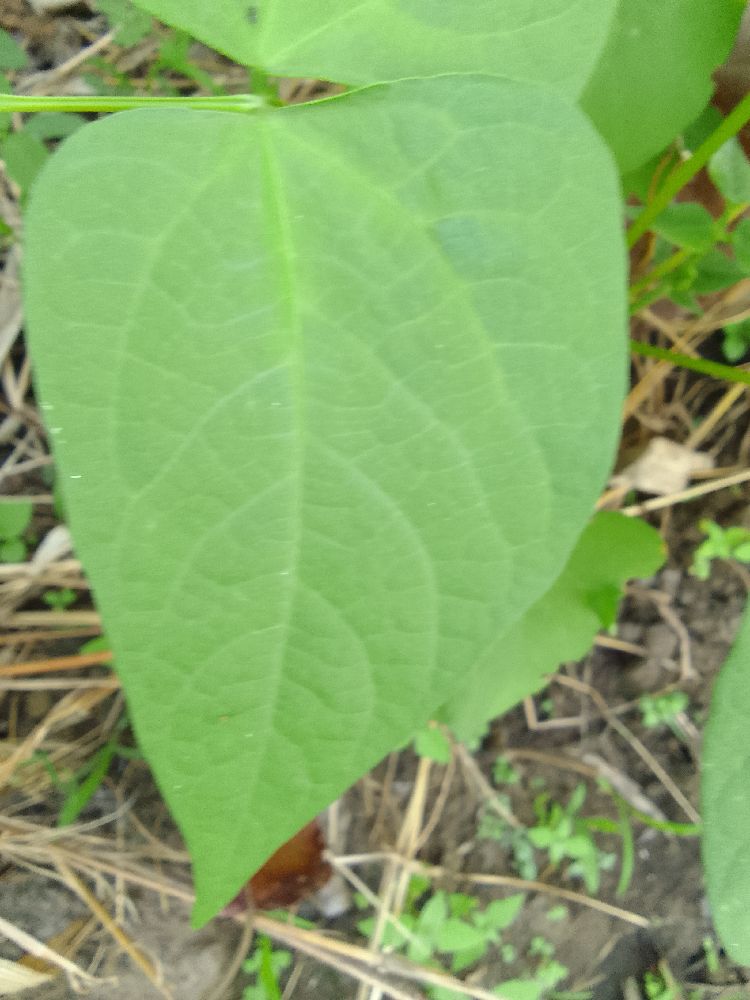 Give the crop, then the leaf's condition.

common bean, healthy
